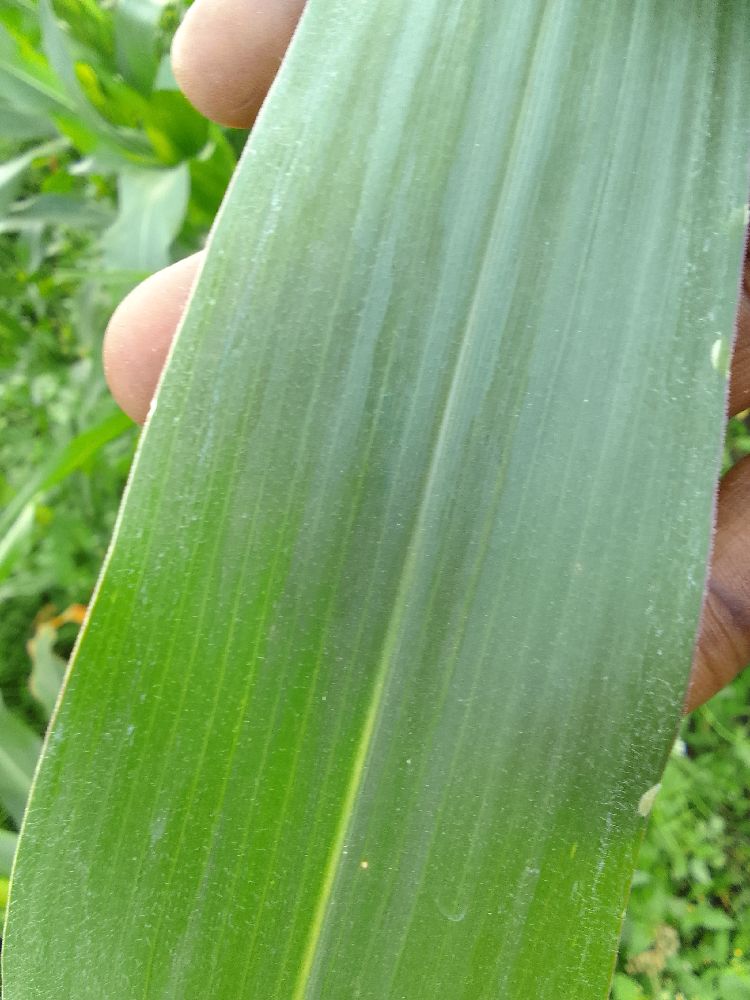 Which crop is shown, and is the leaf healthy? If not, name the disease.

maize, healthy
